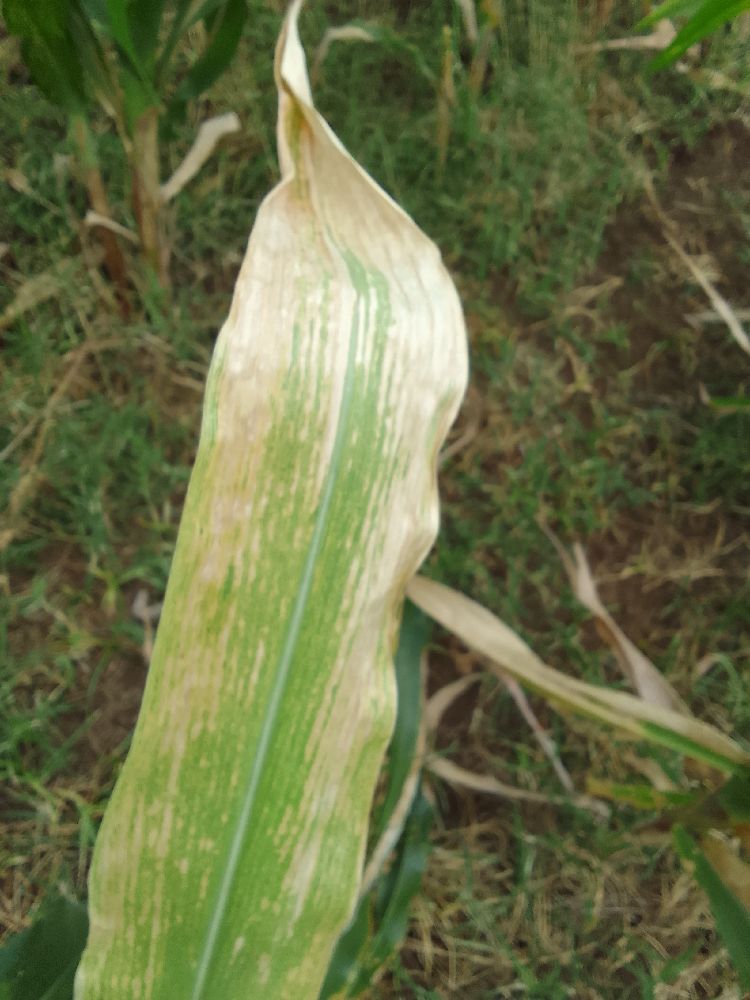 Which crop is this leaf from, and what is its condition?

maize, maize lethal necrosis
